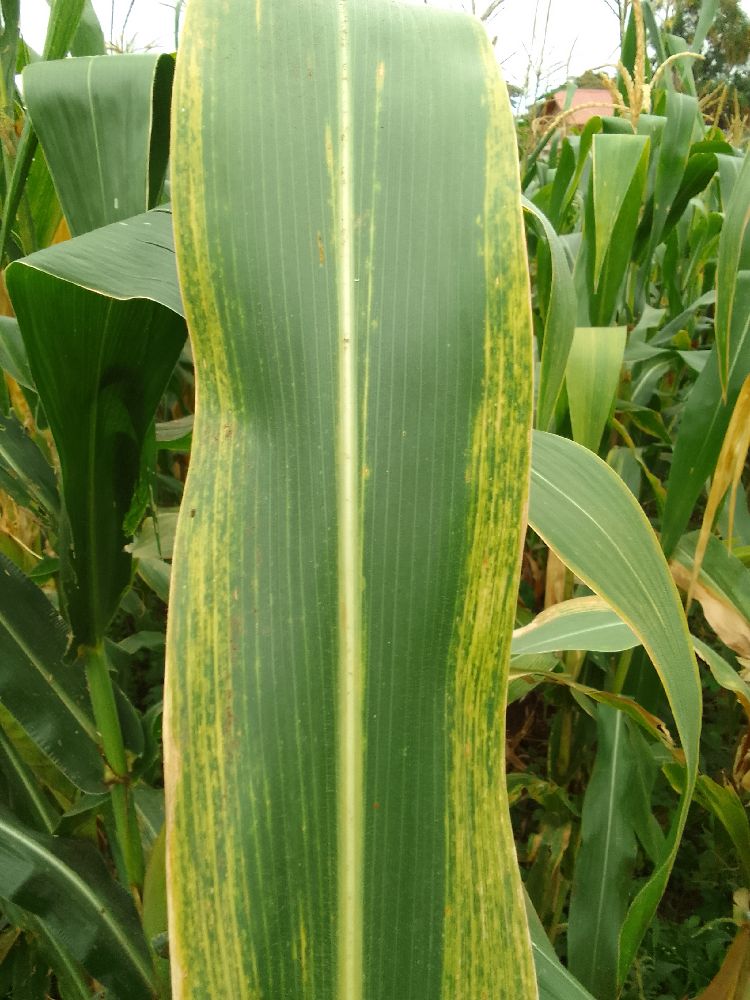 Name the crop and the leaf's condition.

maize, maize lethal necrosis
